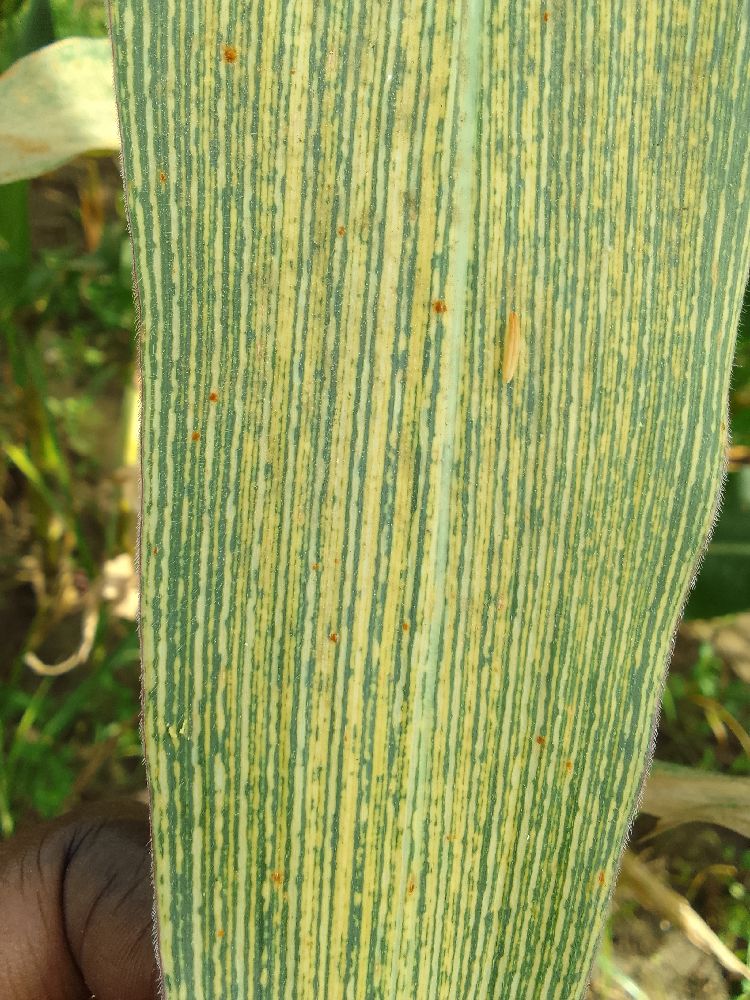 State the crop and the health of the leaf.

maize, maize streak virus
